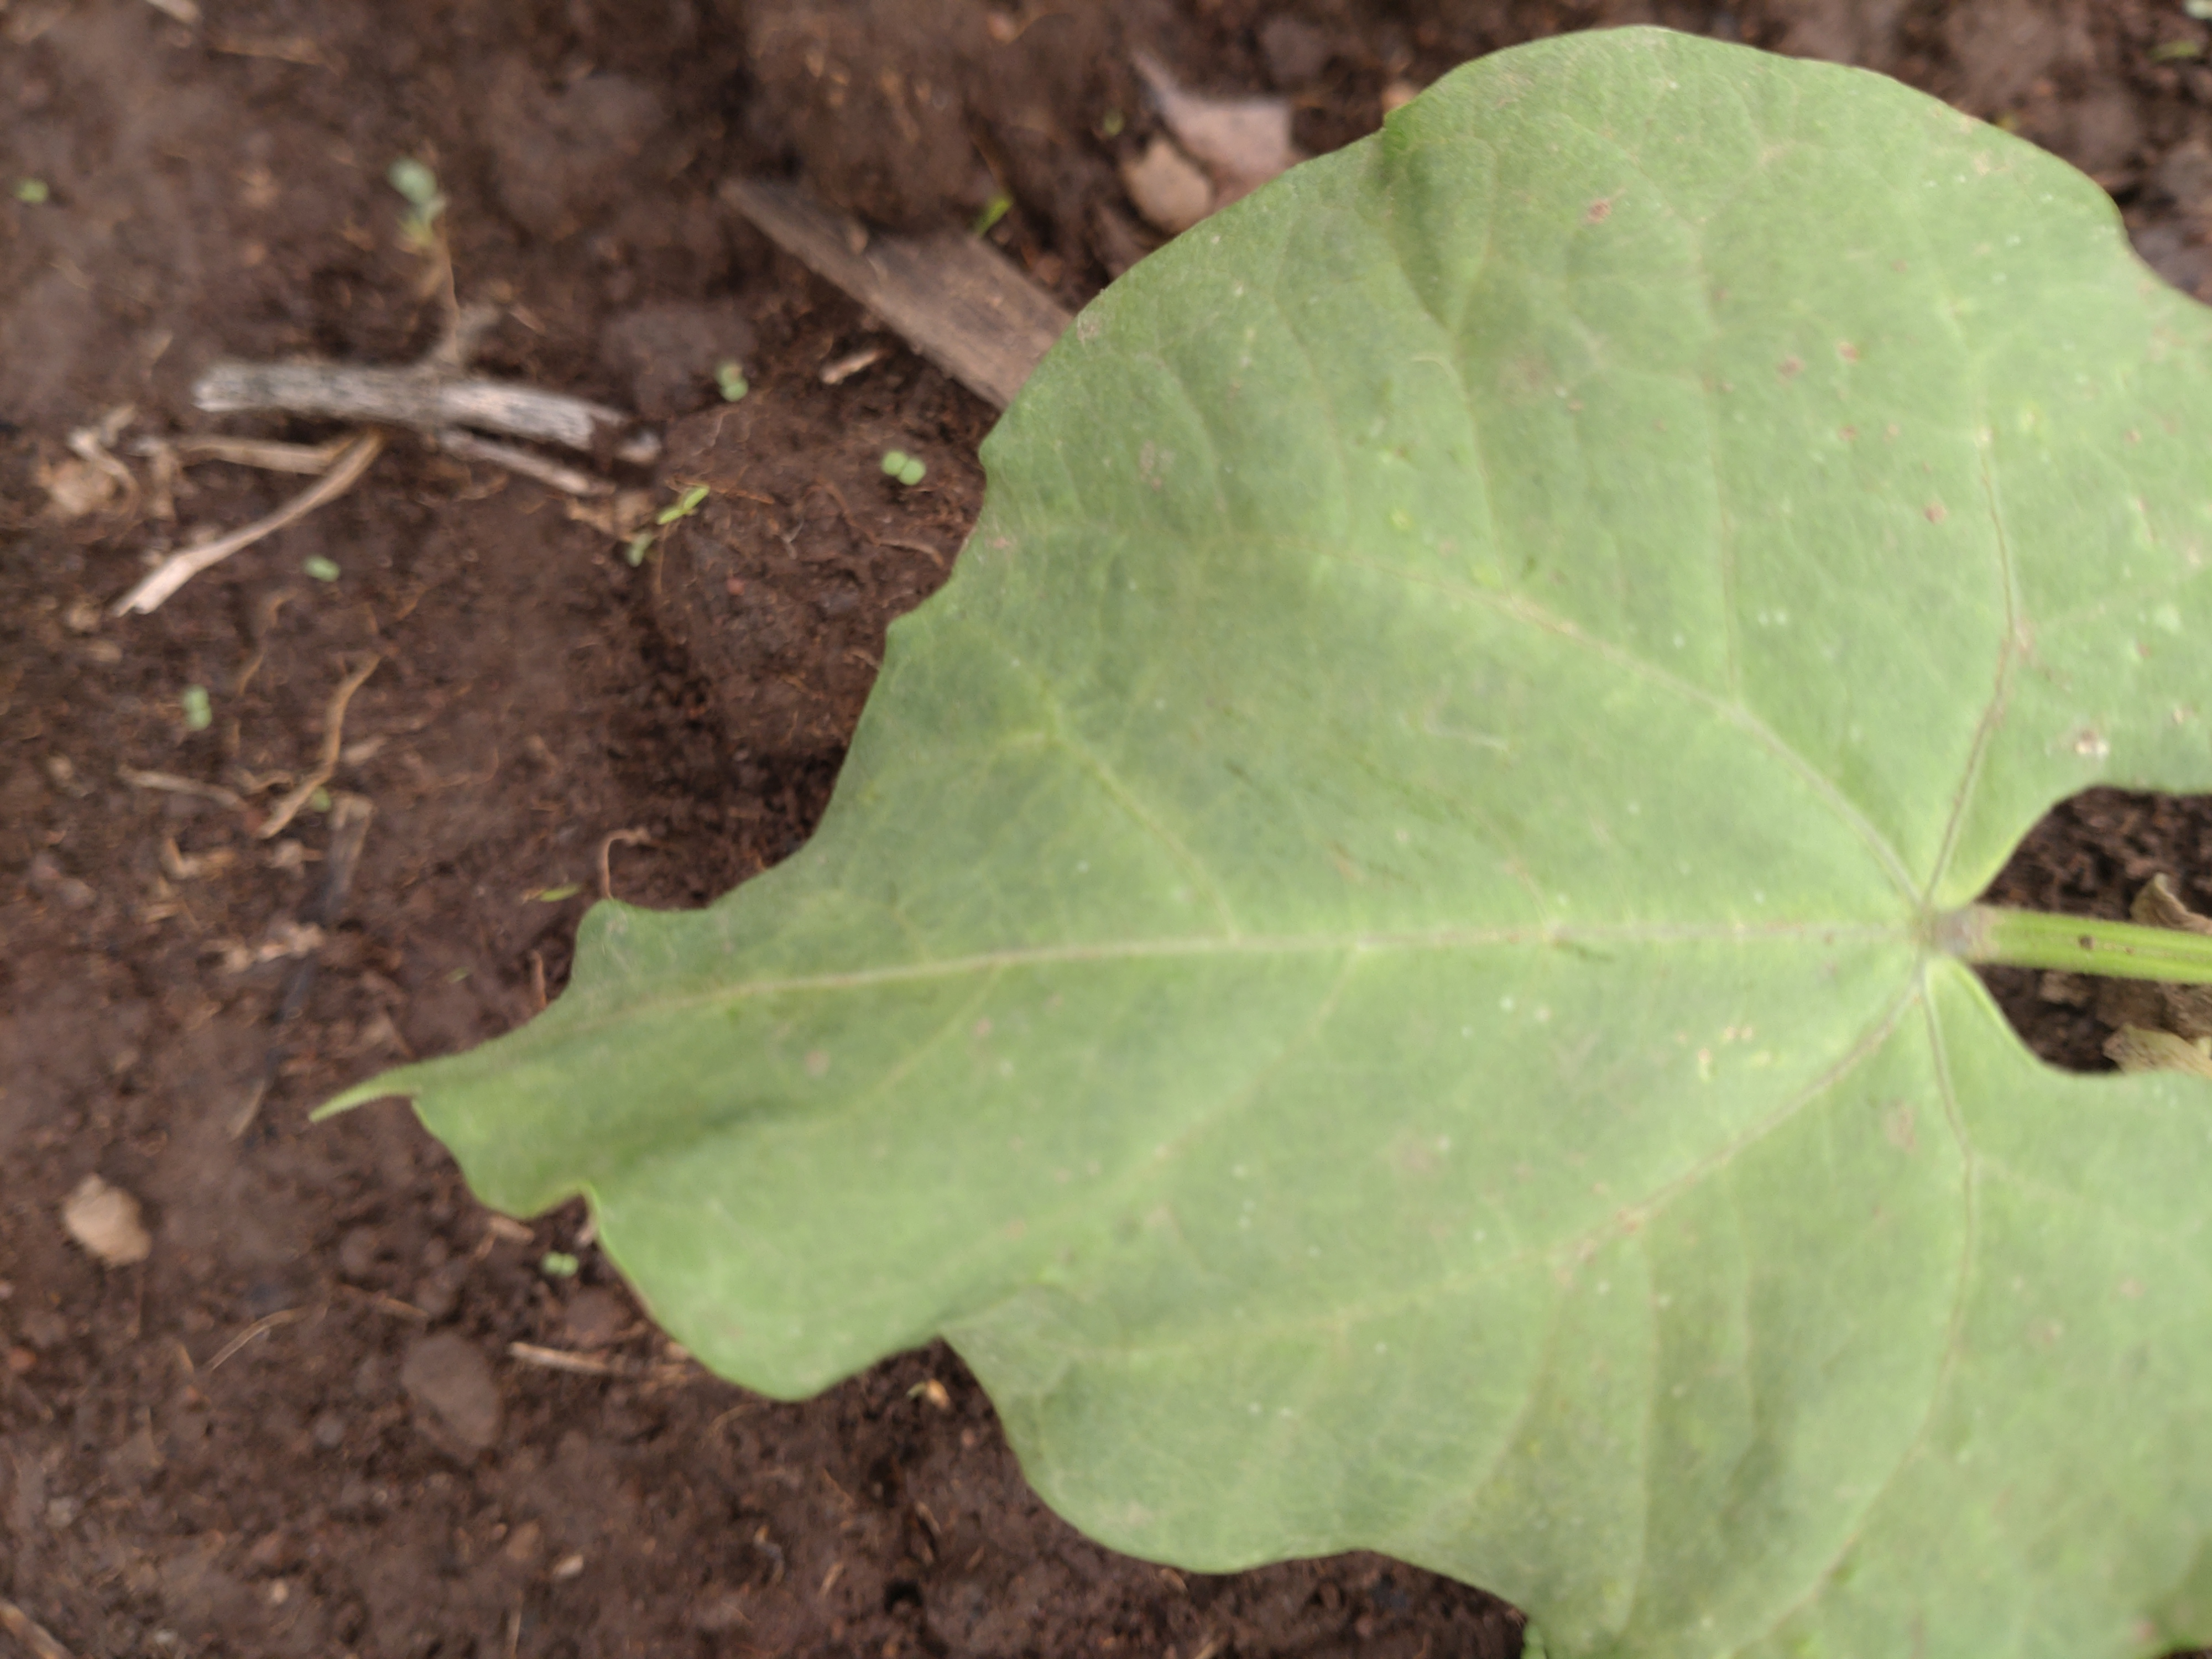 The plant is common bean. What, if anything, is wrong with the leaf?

healthy
